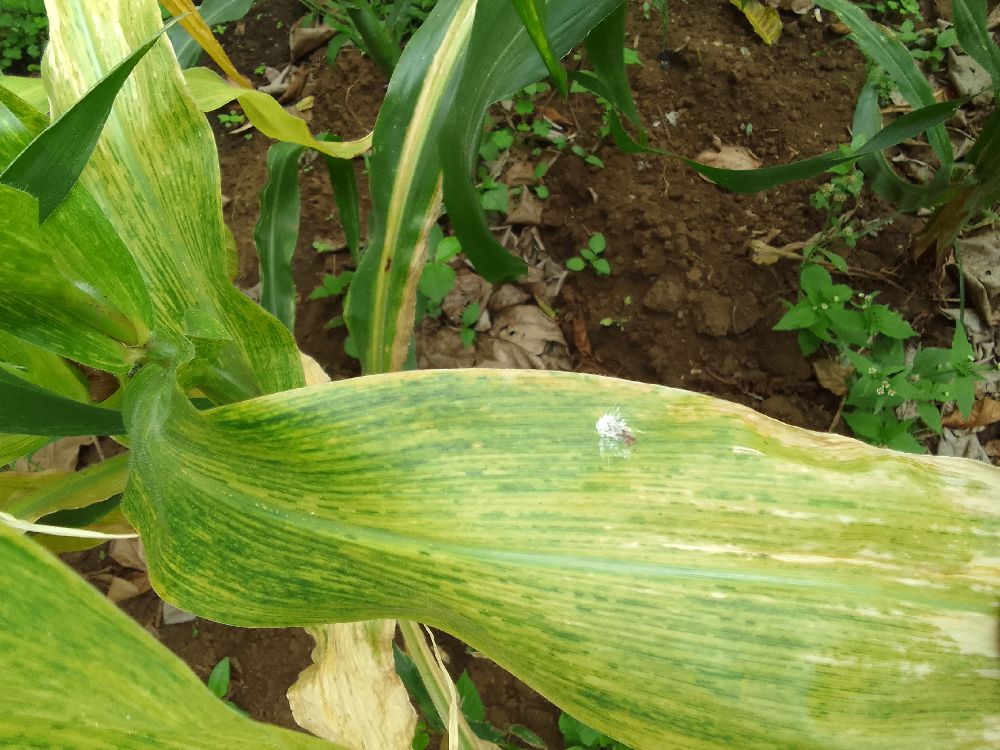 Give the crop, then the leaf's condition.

maize, maize lethal necrosis
